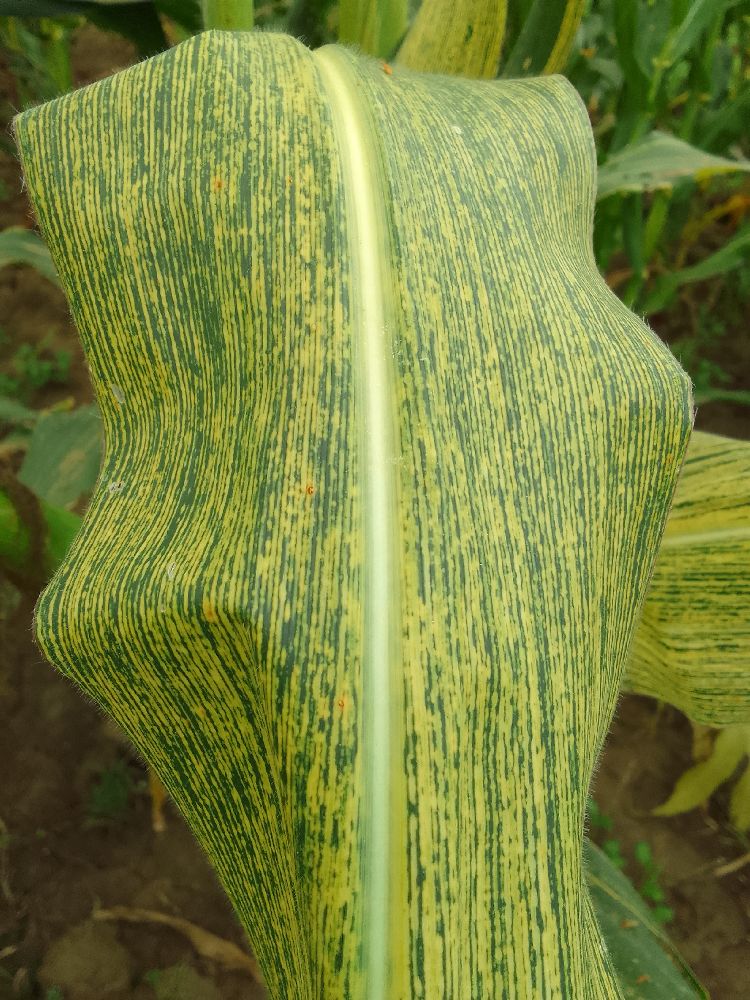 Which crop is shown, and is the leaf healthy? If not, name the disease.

maize, maize streak virus
